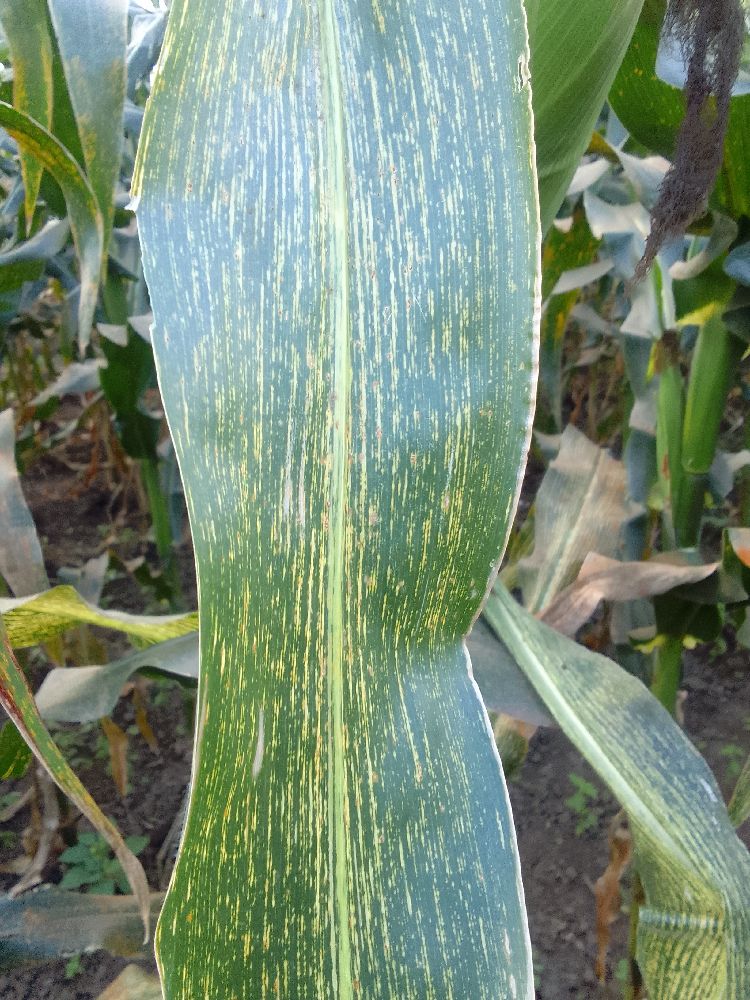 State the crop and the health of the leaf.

maize, maize streak virus
